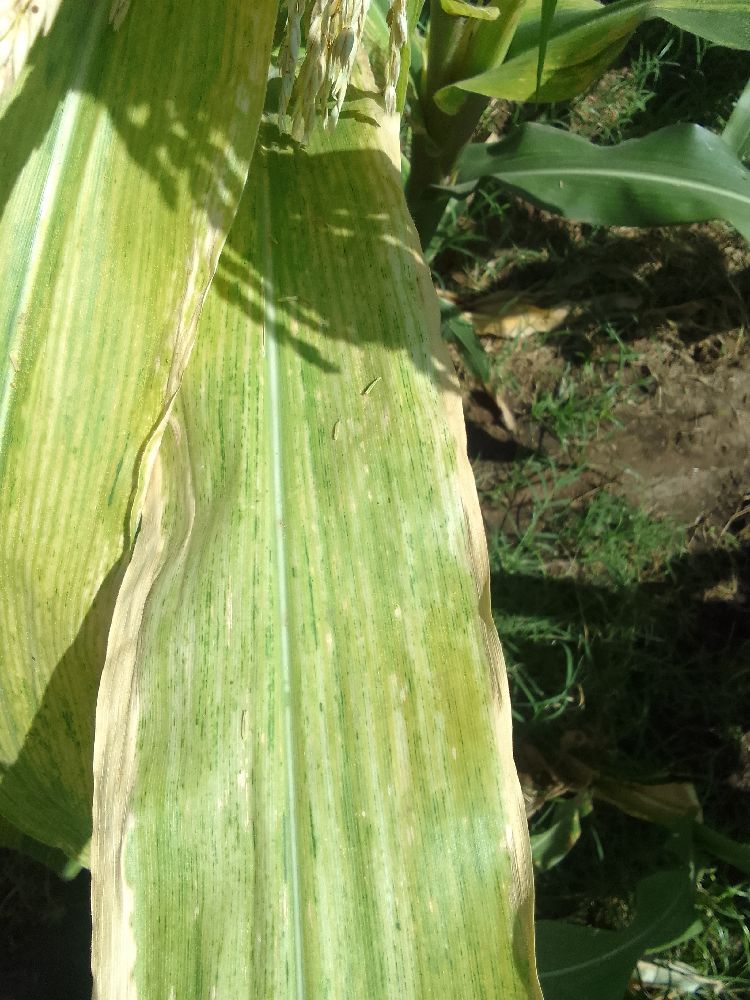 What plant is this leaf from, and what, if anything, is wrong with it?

maize, maize lethal necrosis
